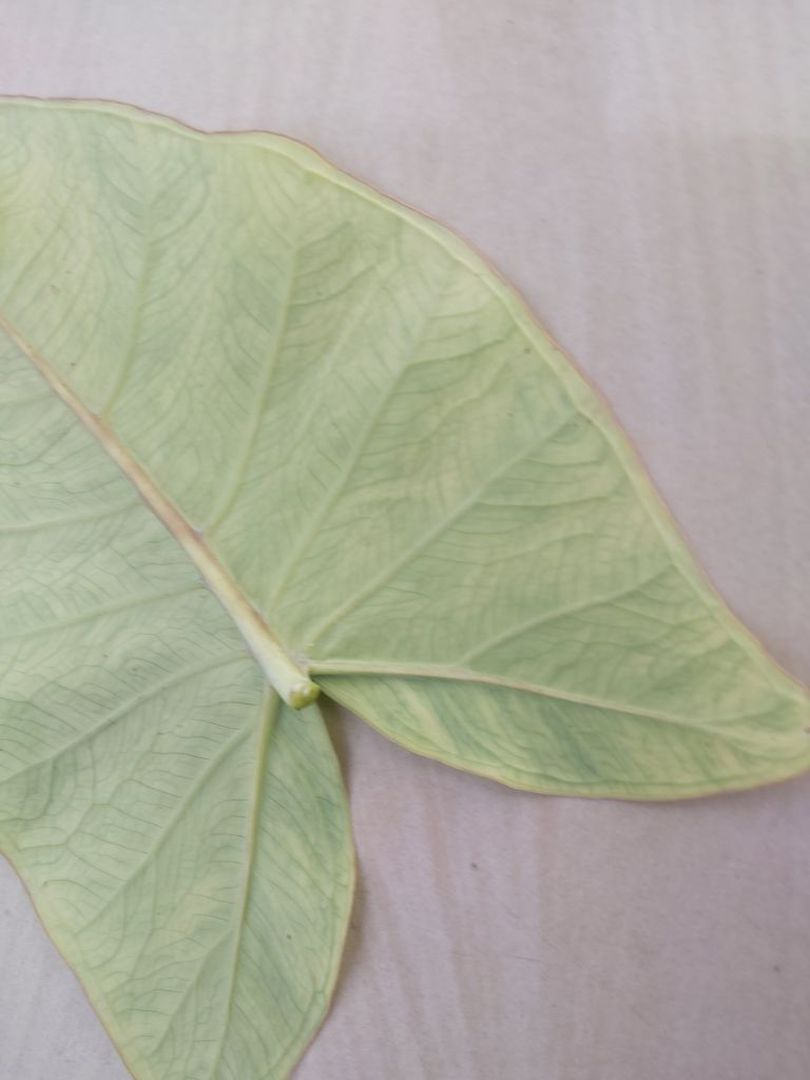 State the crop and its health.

taro, mosaic
